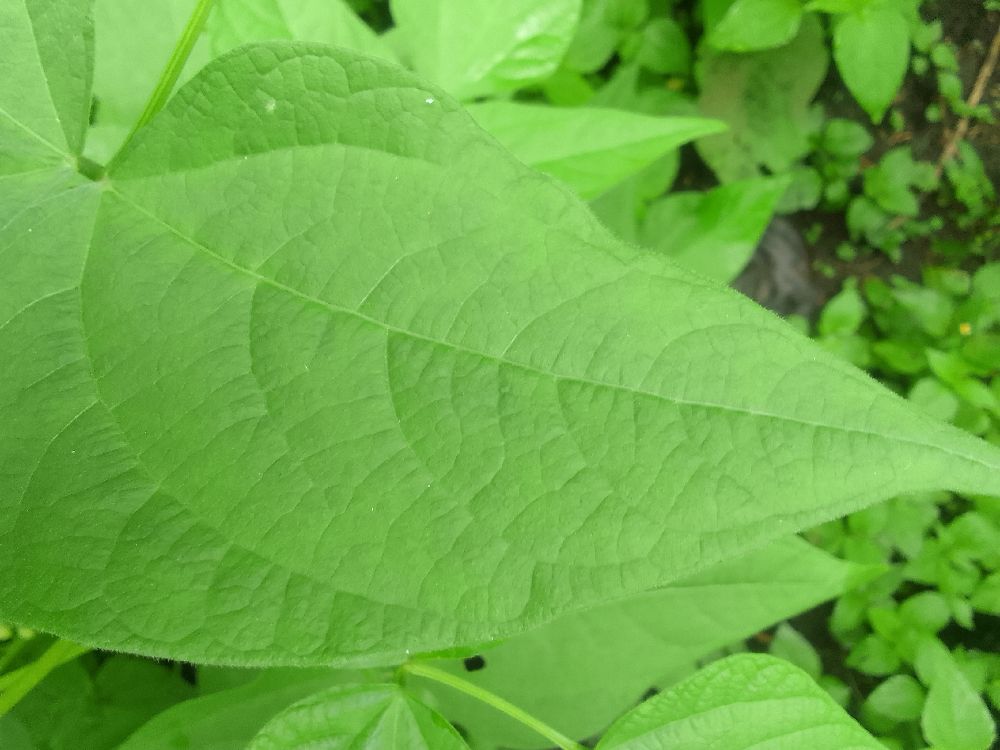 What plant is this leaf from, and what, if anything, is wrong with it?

common bean, healthy
